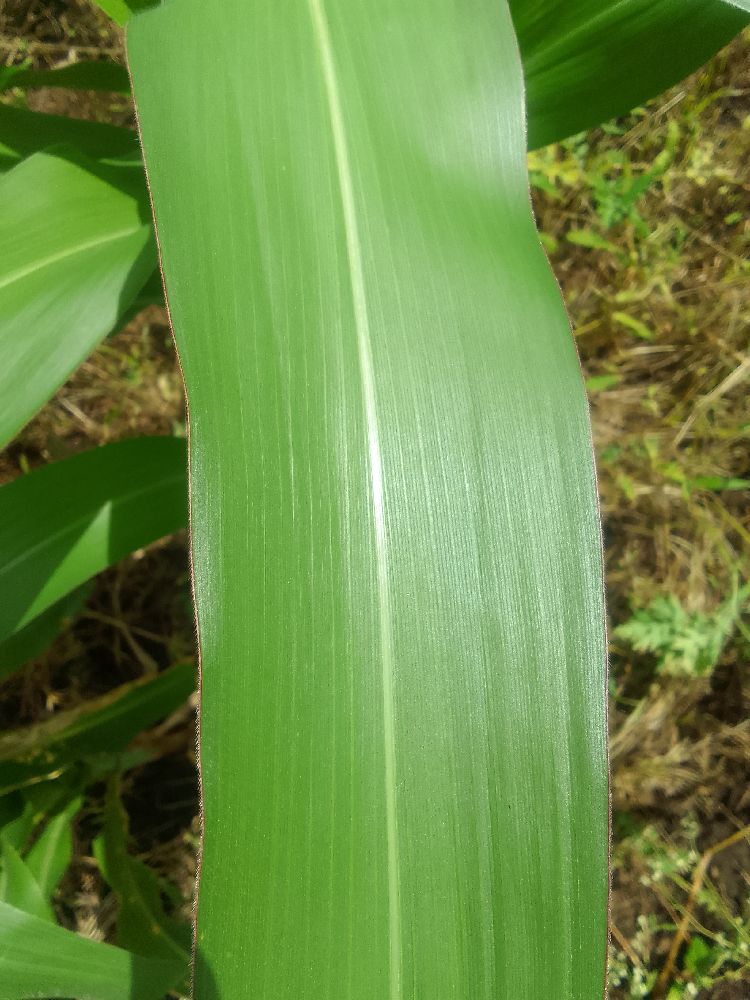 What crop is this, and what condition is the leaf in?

maize, healthy
